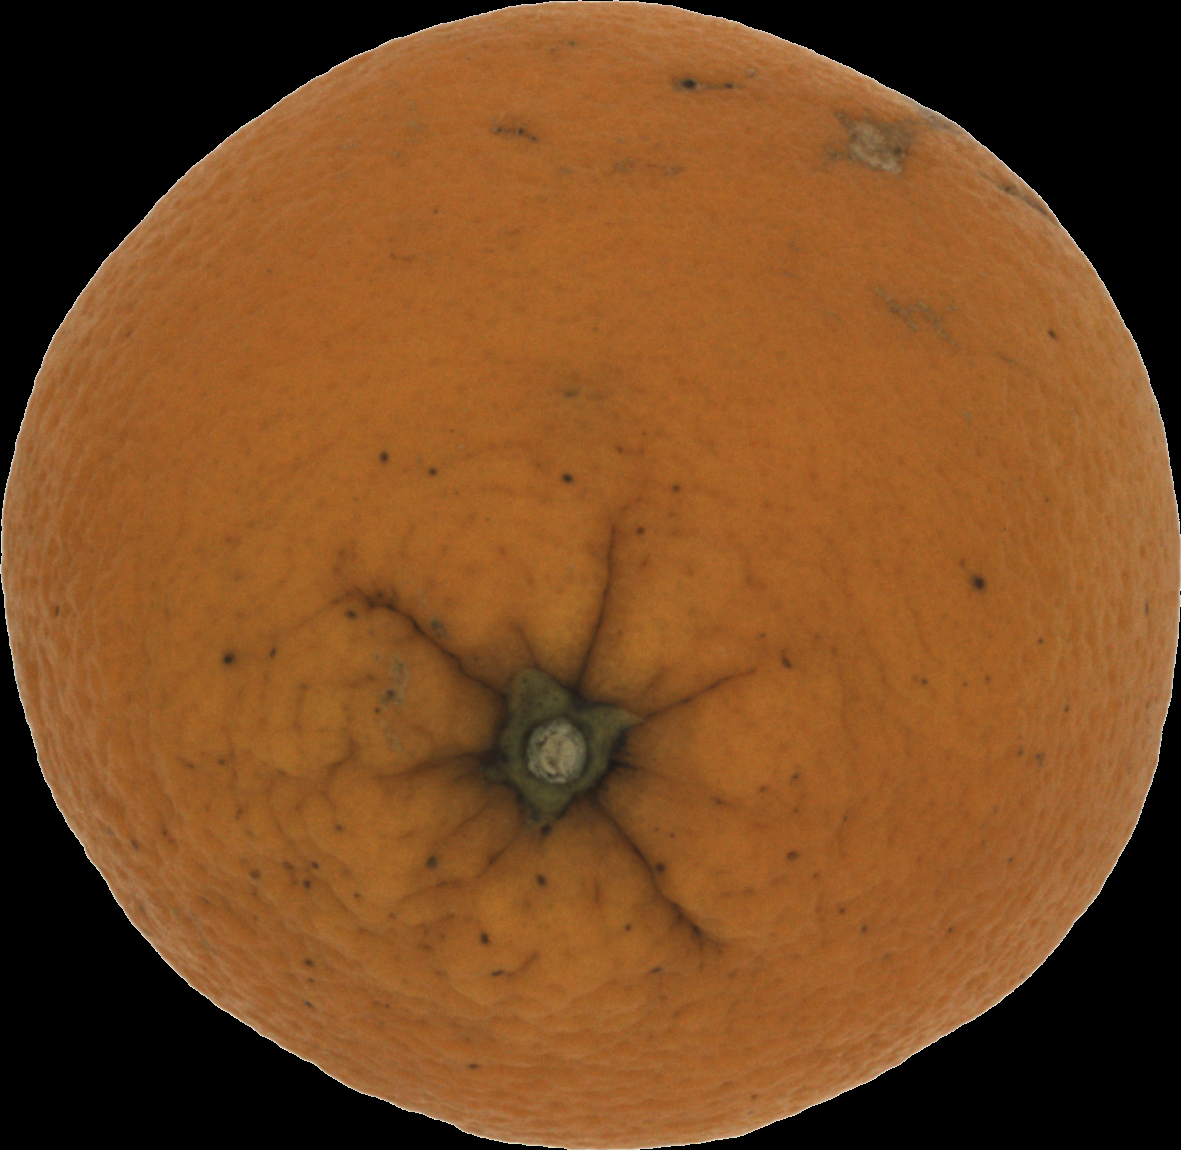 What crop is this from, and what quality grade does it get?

orange, bad
